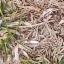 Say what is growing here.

grass
